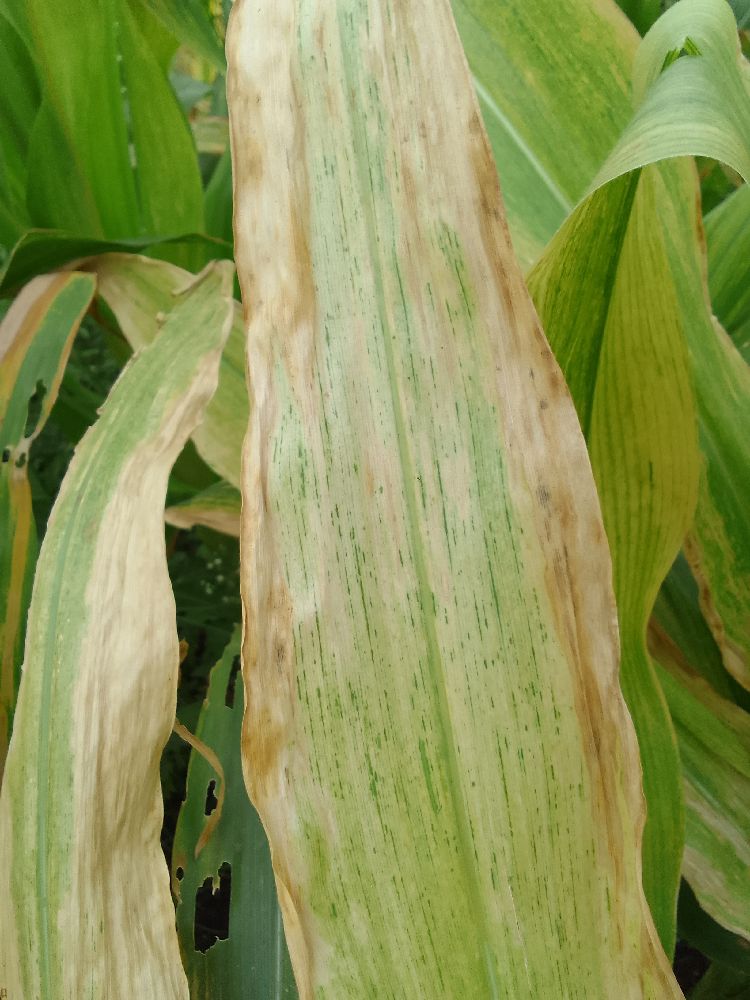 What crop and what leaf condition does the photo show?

maize, maize lethal necrosis
